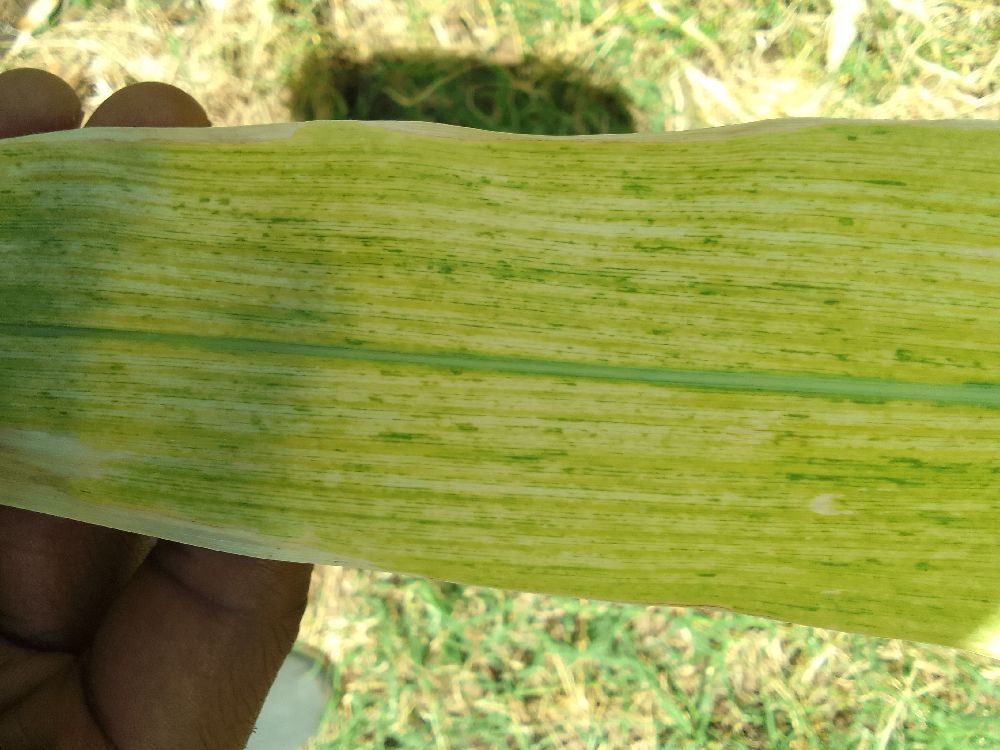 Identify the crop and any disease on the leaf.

maize, maize lethal necrosis
